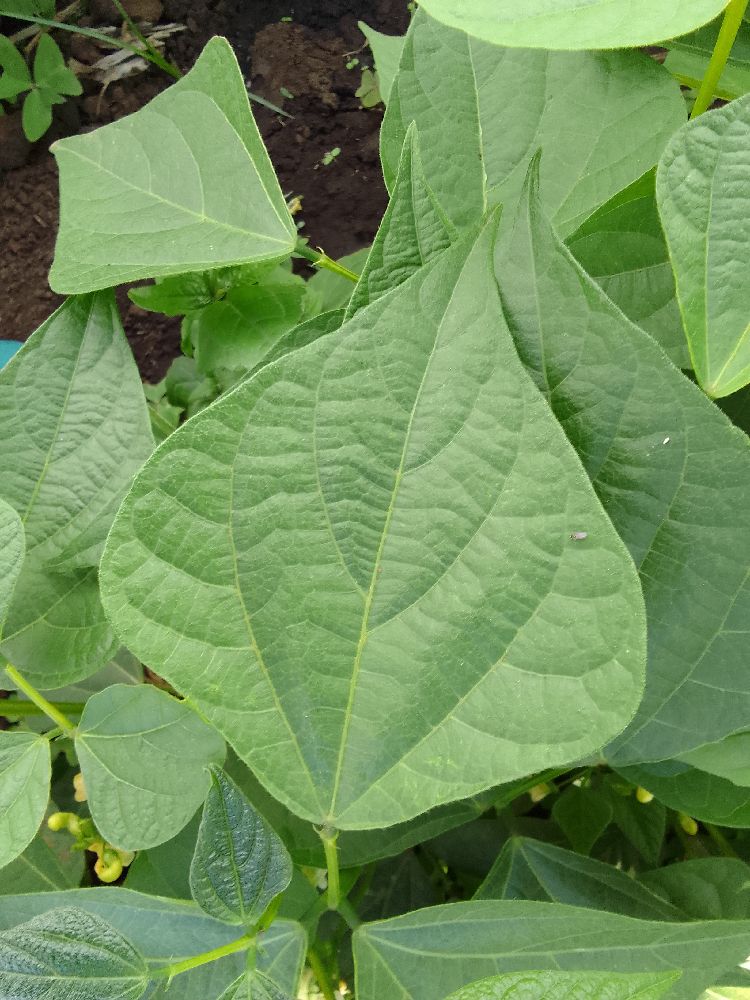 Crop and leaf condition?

common bean, healthy
